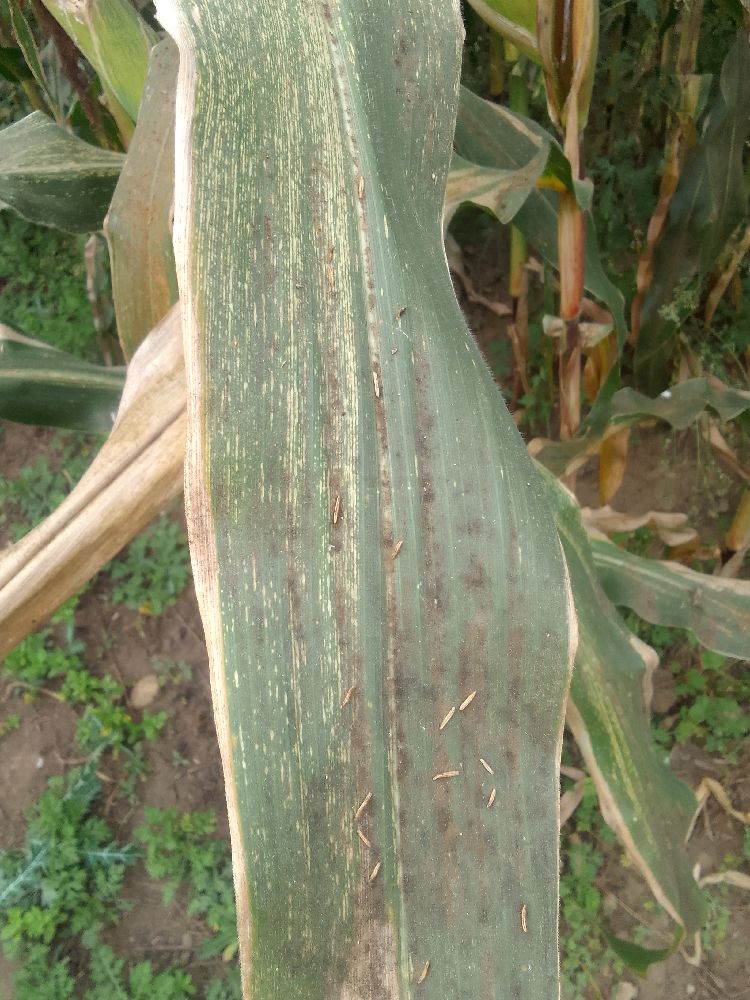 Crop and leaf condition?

maize, maize streak virus
